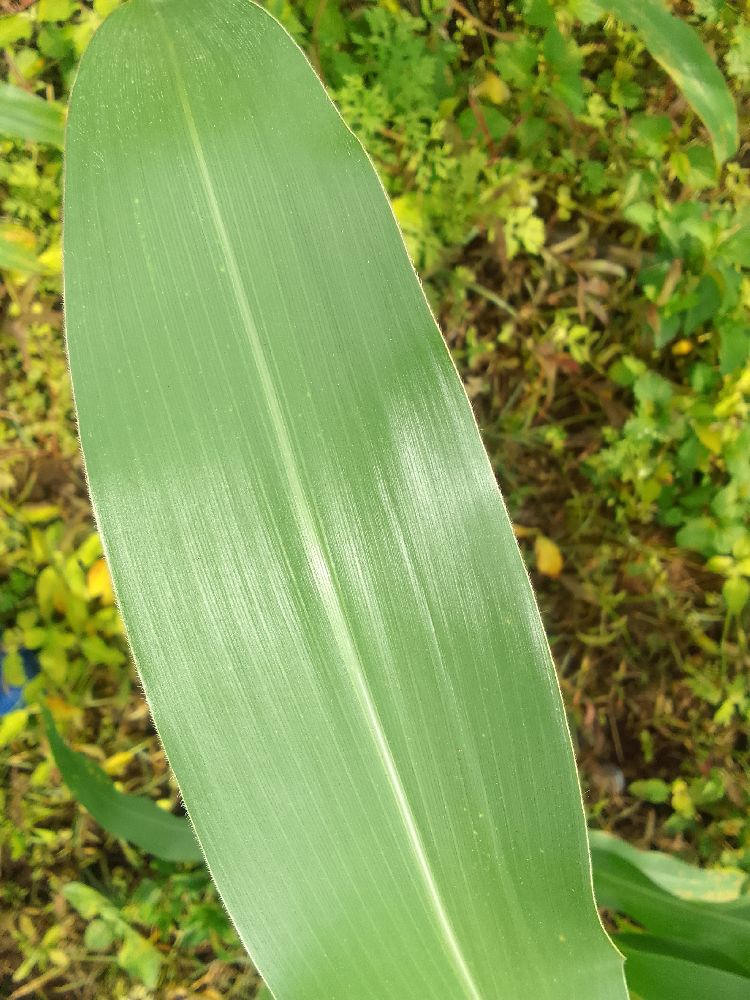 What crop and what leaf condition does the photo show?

maize, healthy
